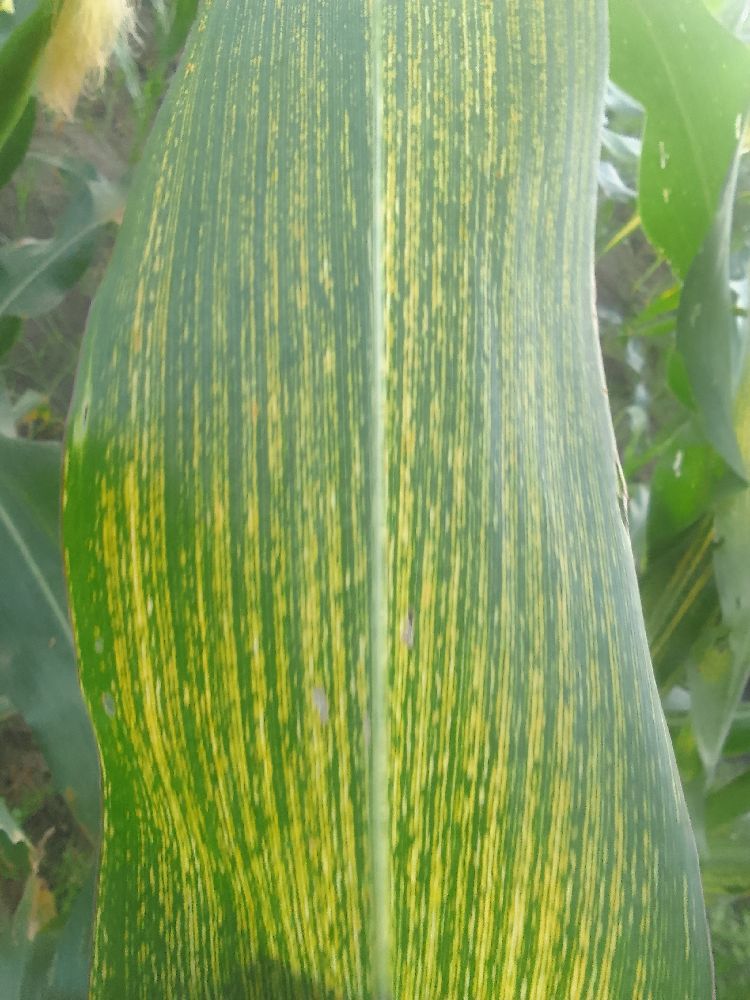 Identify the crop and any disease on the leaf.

maize, maize streak virus
